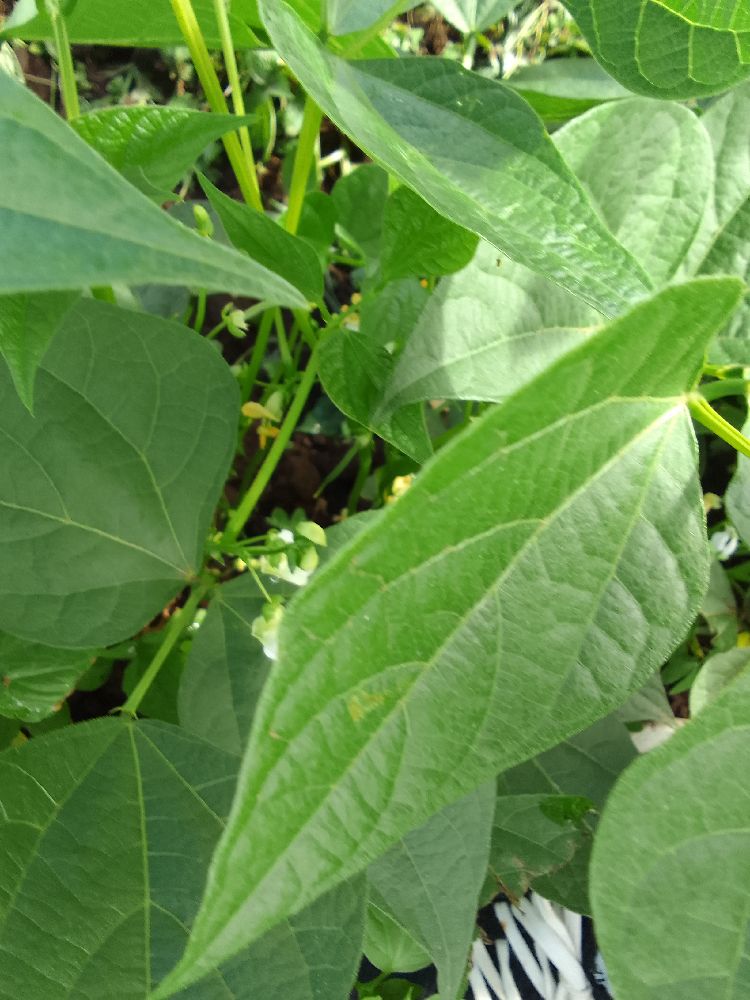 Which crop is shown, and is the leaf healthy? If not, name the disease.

common bean, healthy
